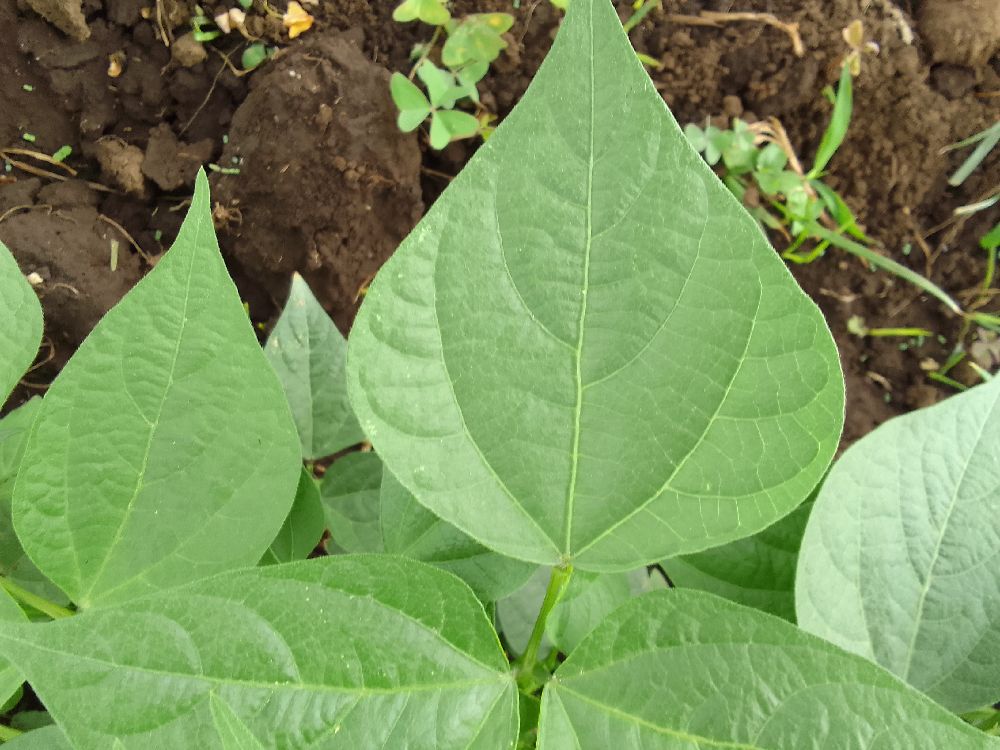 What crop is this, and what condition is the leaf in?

common bean, healthy
